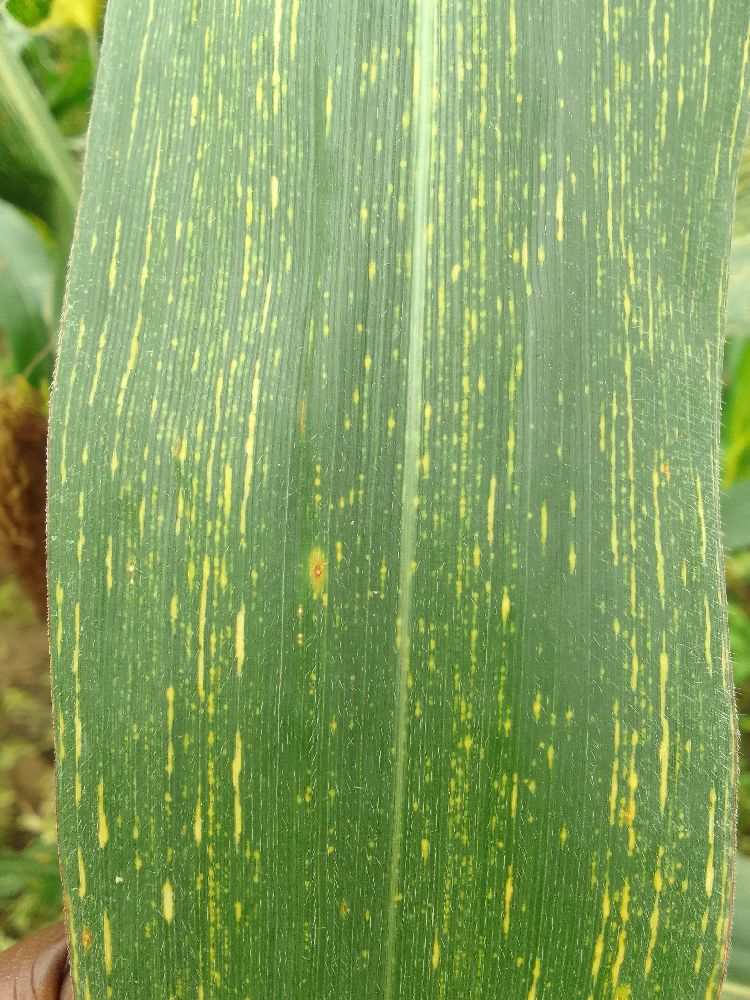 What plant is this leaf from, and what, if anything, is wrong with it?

maize, maize streak virus
